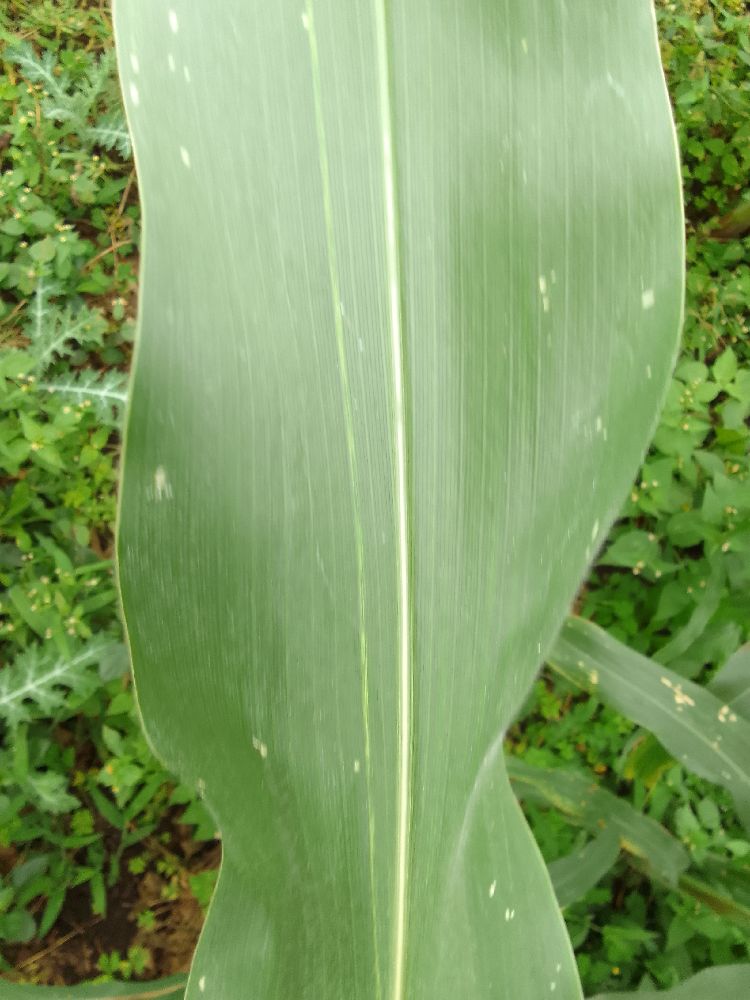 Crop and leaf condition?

maize, healthy
